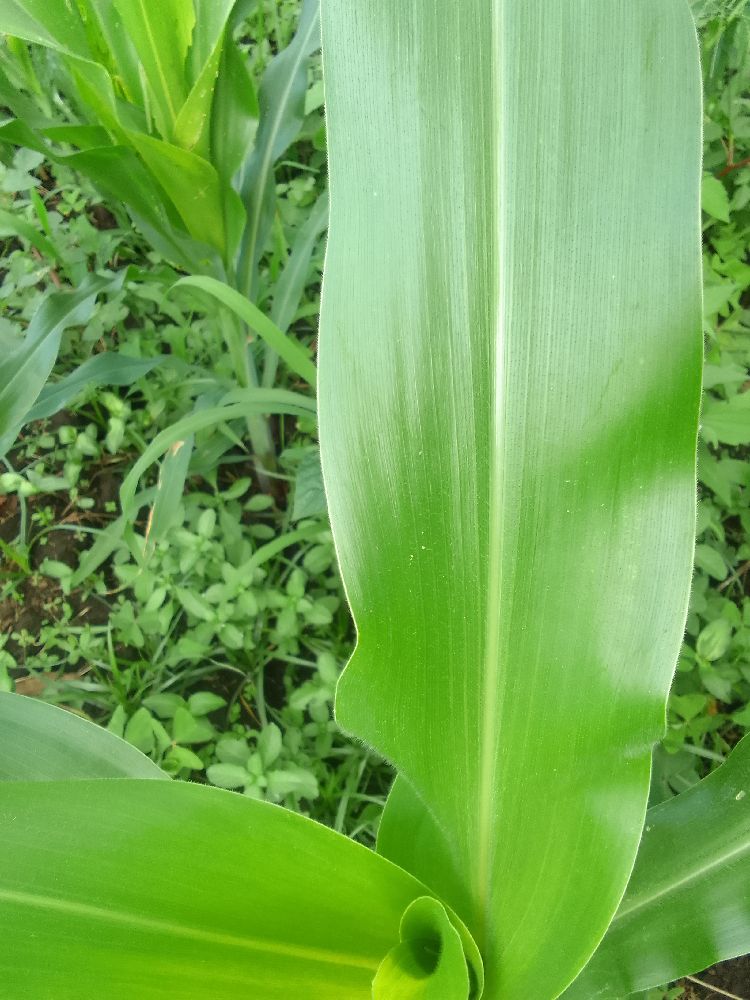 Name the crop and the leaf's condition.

maize, healthy
